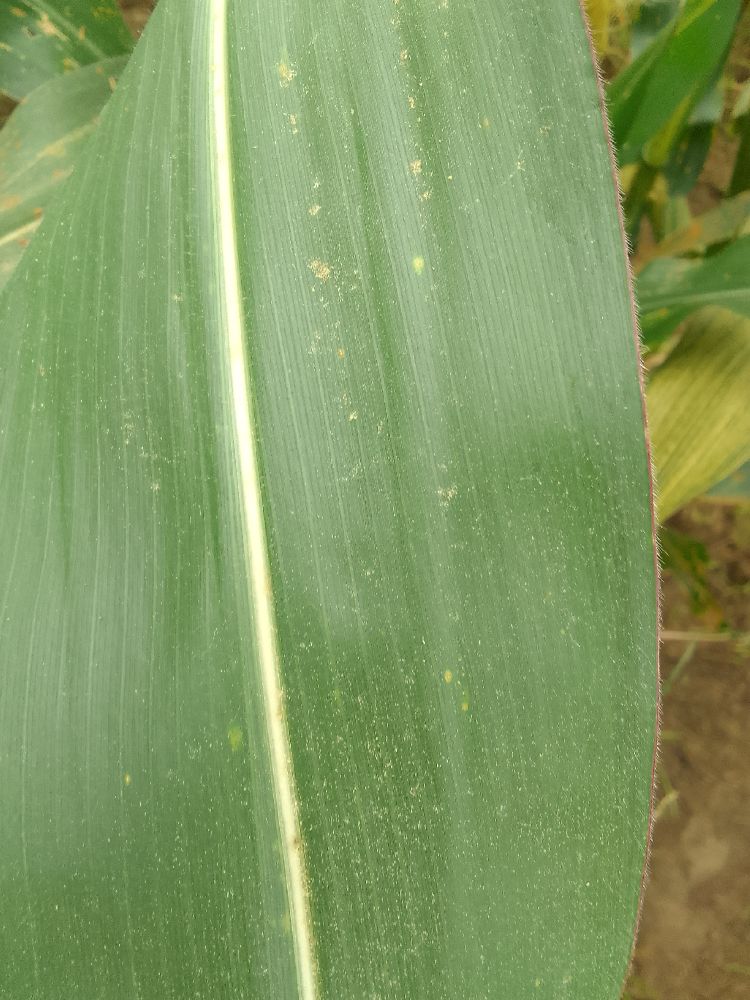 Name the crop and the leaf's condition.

maize, healthy
